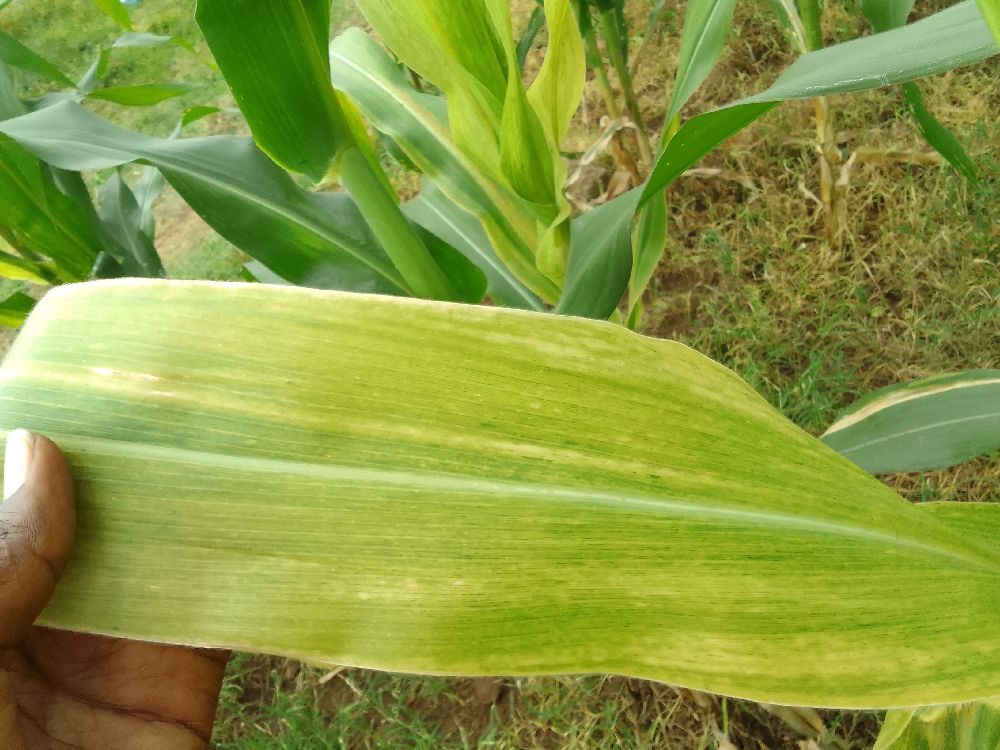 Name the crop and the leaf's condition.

maize, maize lethal necrosis
